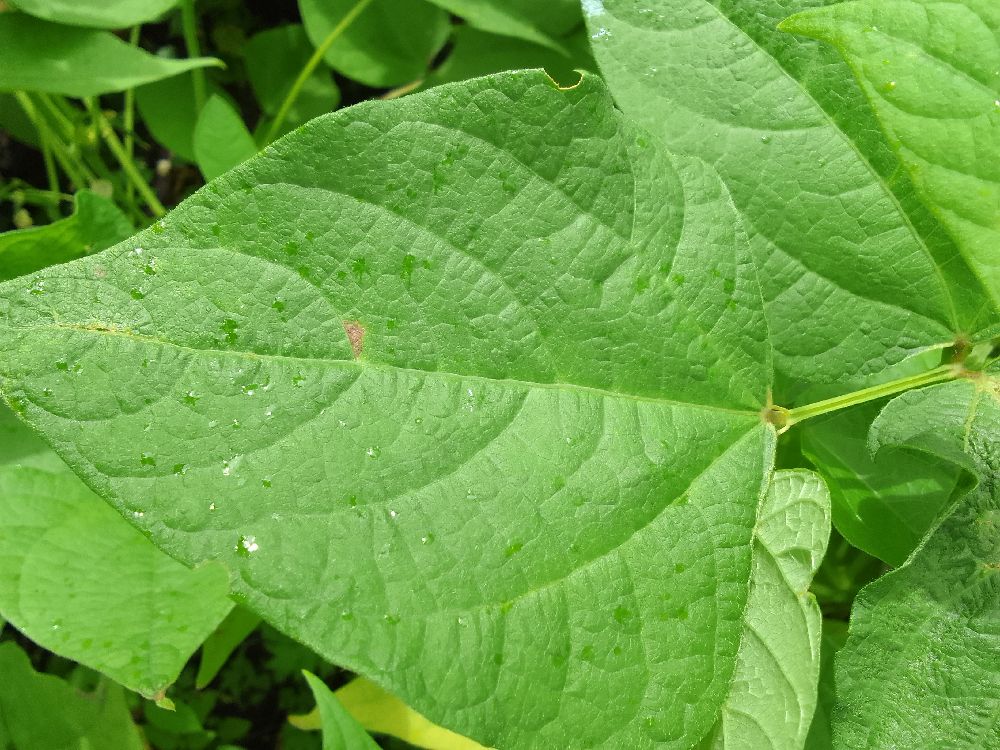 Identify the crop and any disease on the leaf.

common bean, healthy
